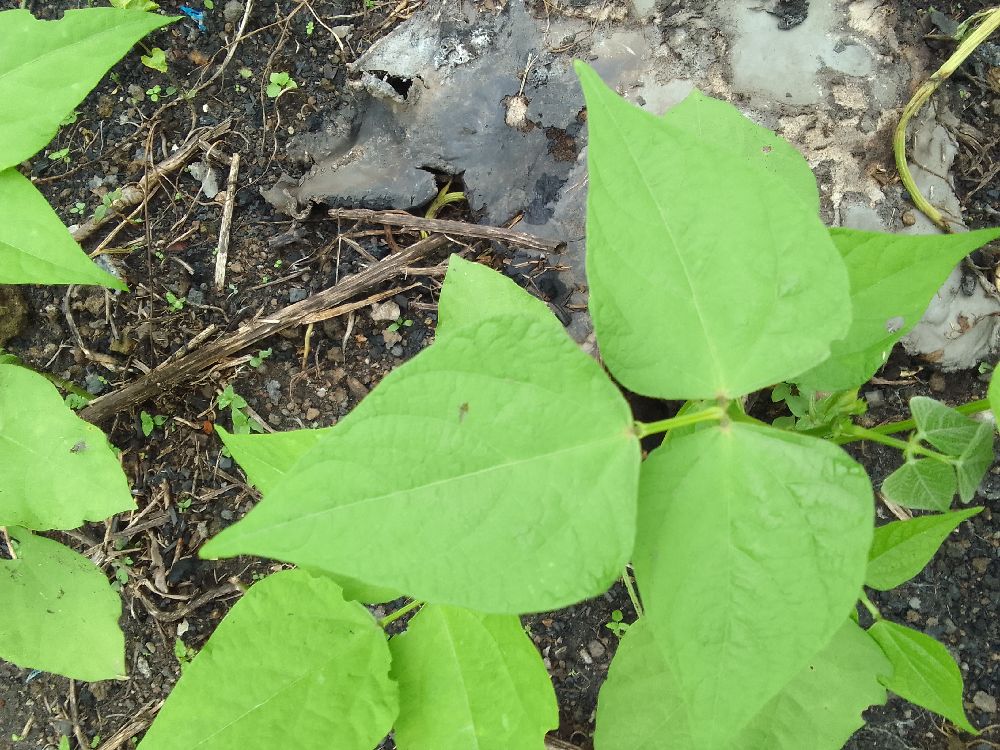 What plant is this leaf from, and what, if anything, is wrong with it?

common bean, healthy
